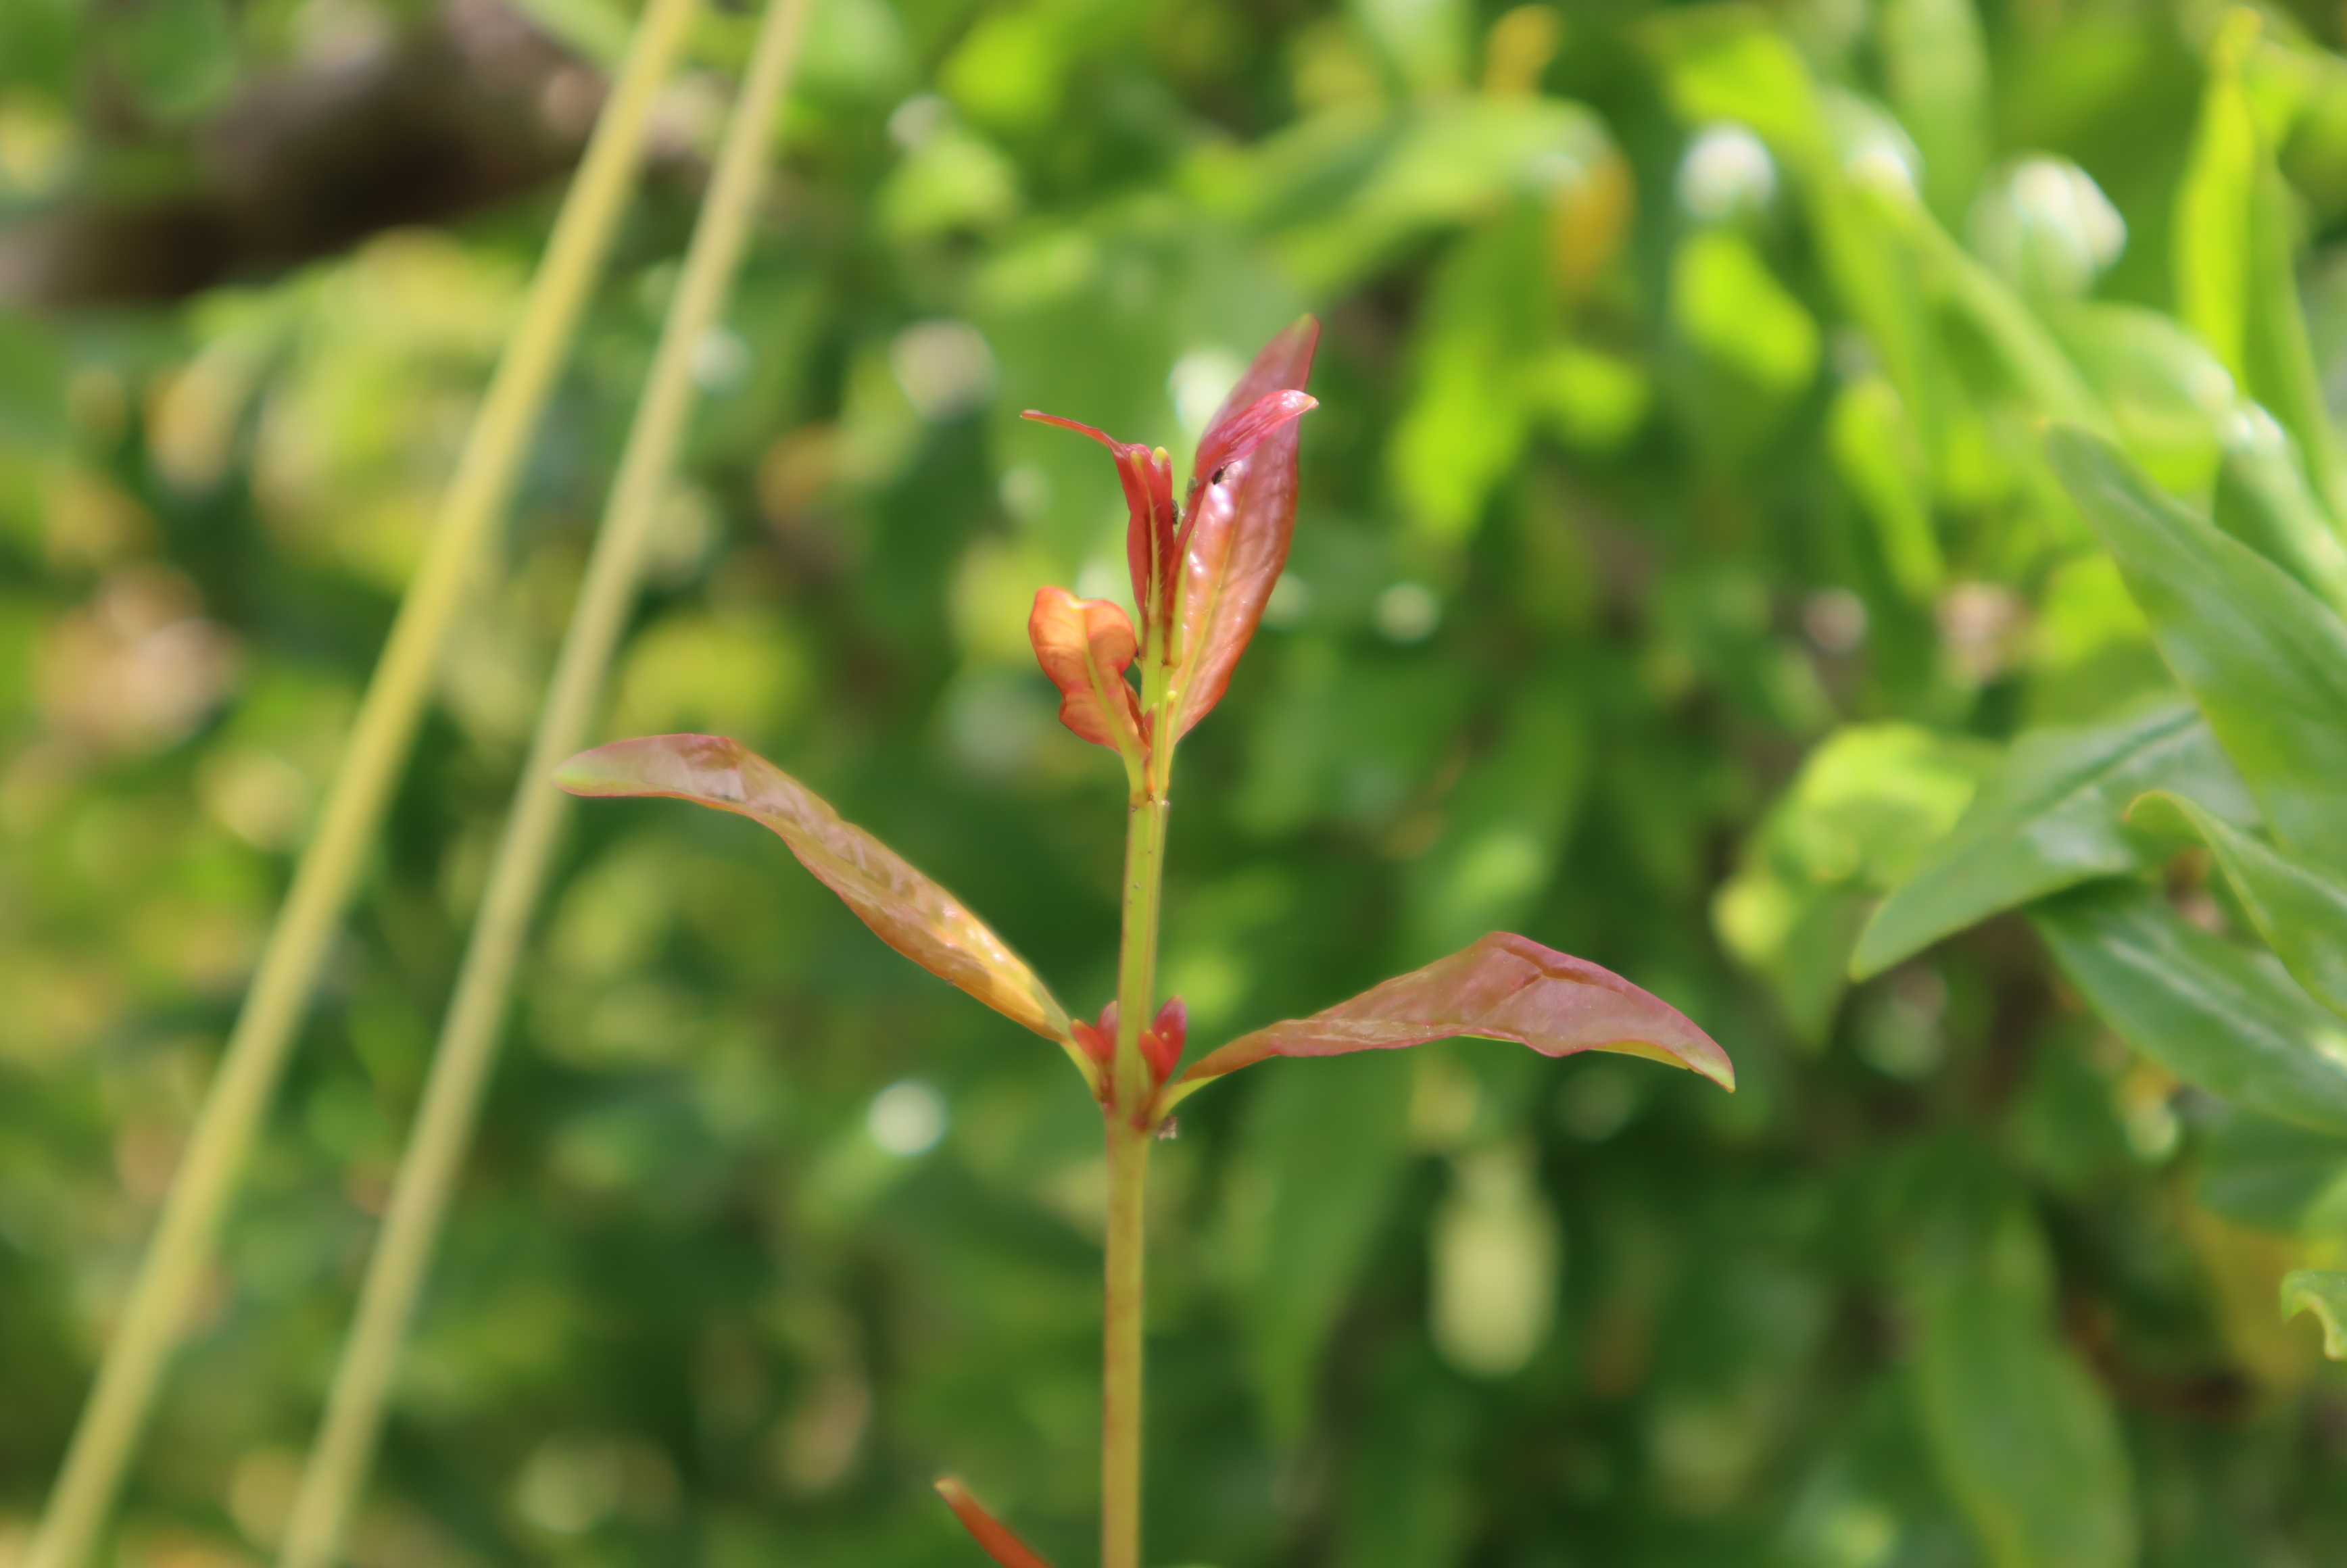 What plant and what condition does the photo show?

pomegranate, aphids
